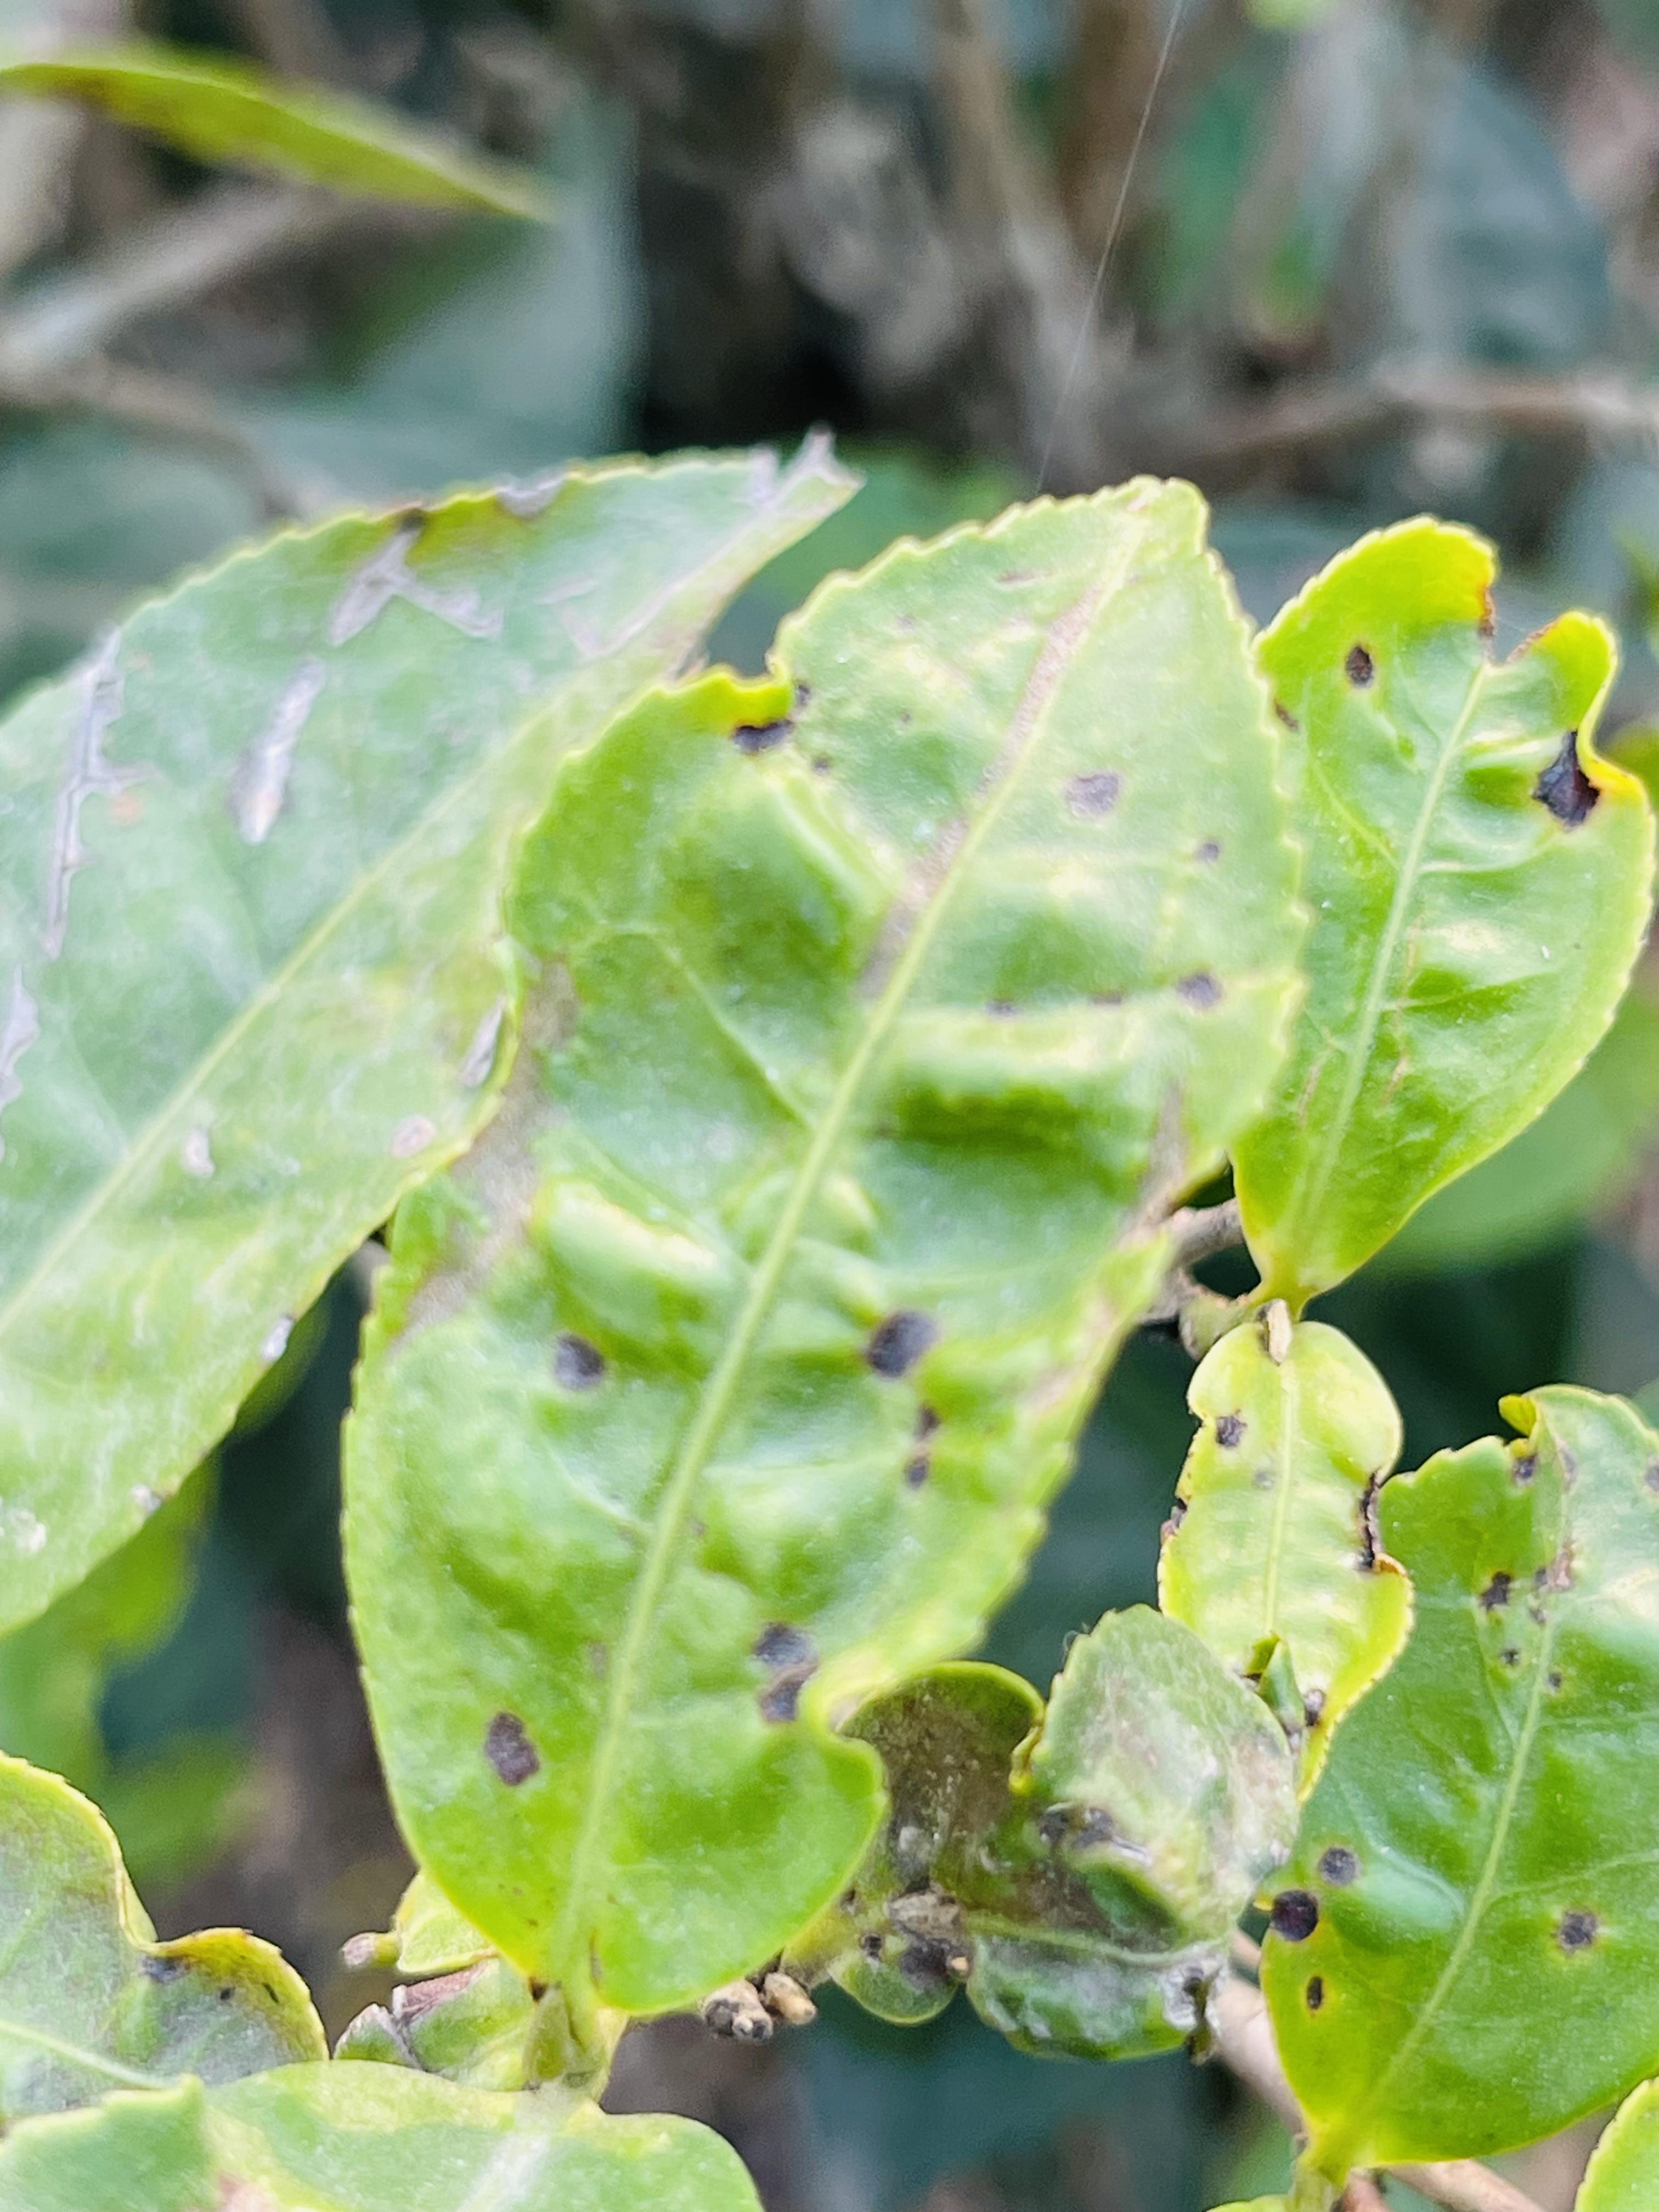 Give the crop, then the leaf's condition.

tea, helopeltis
